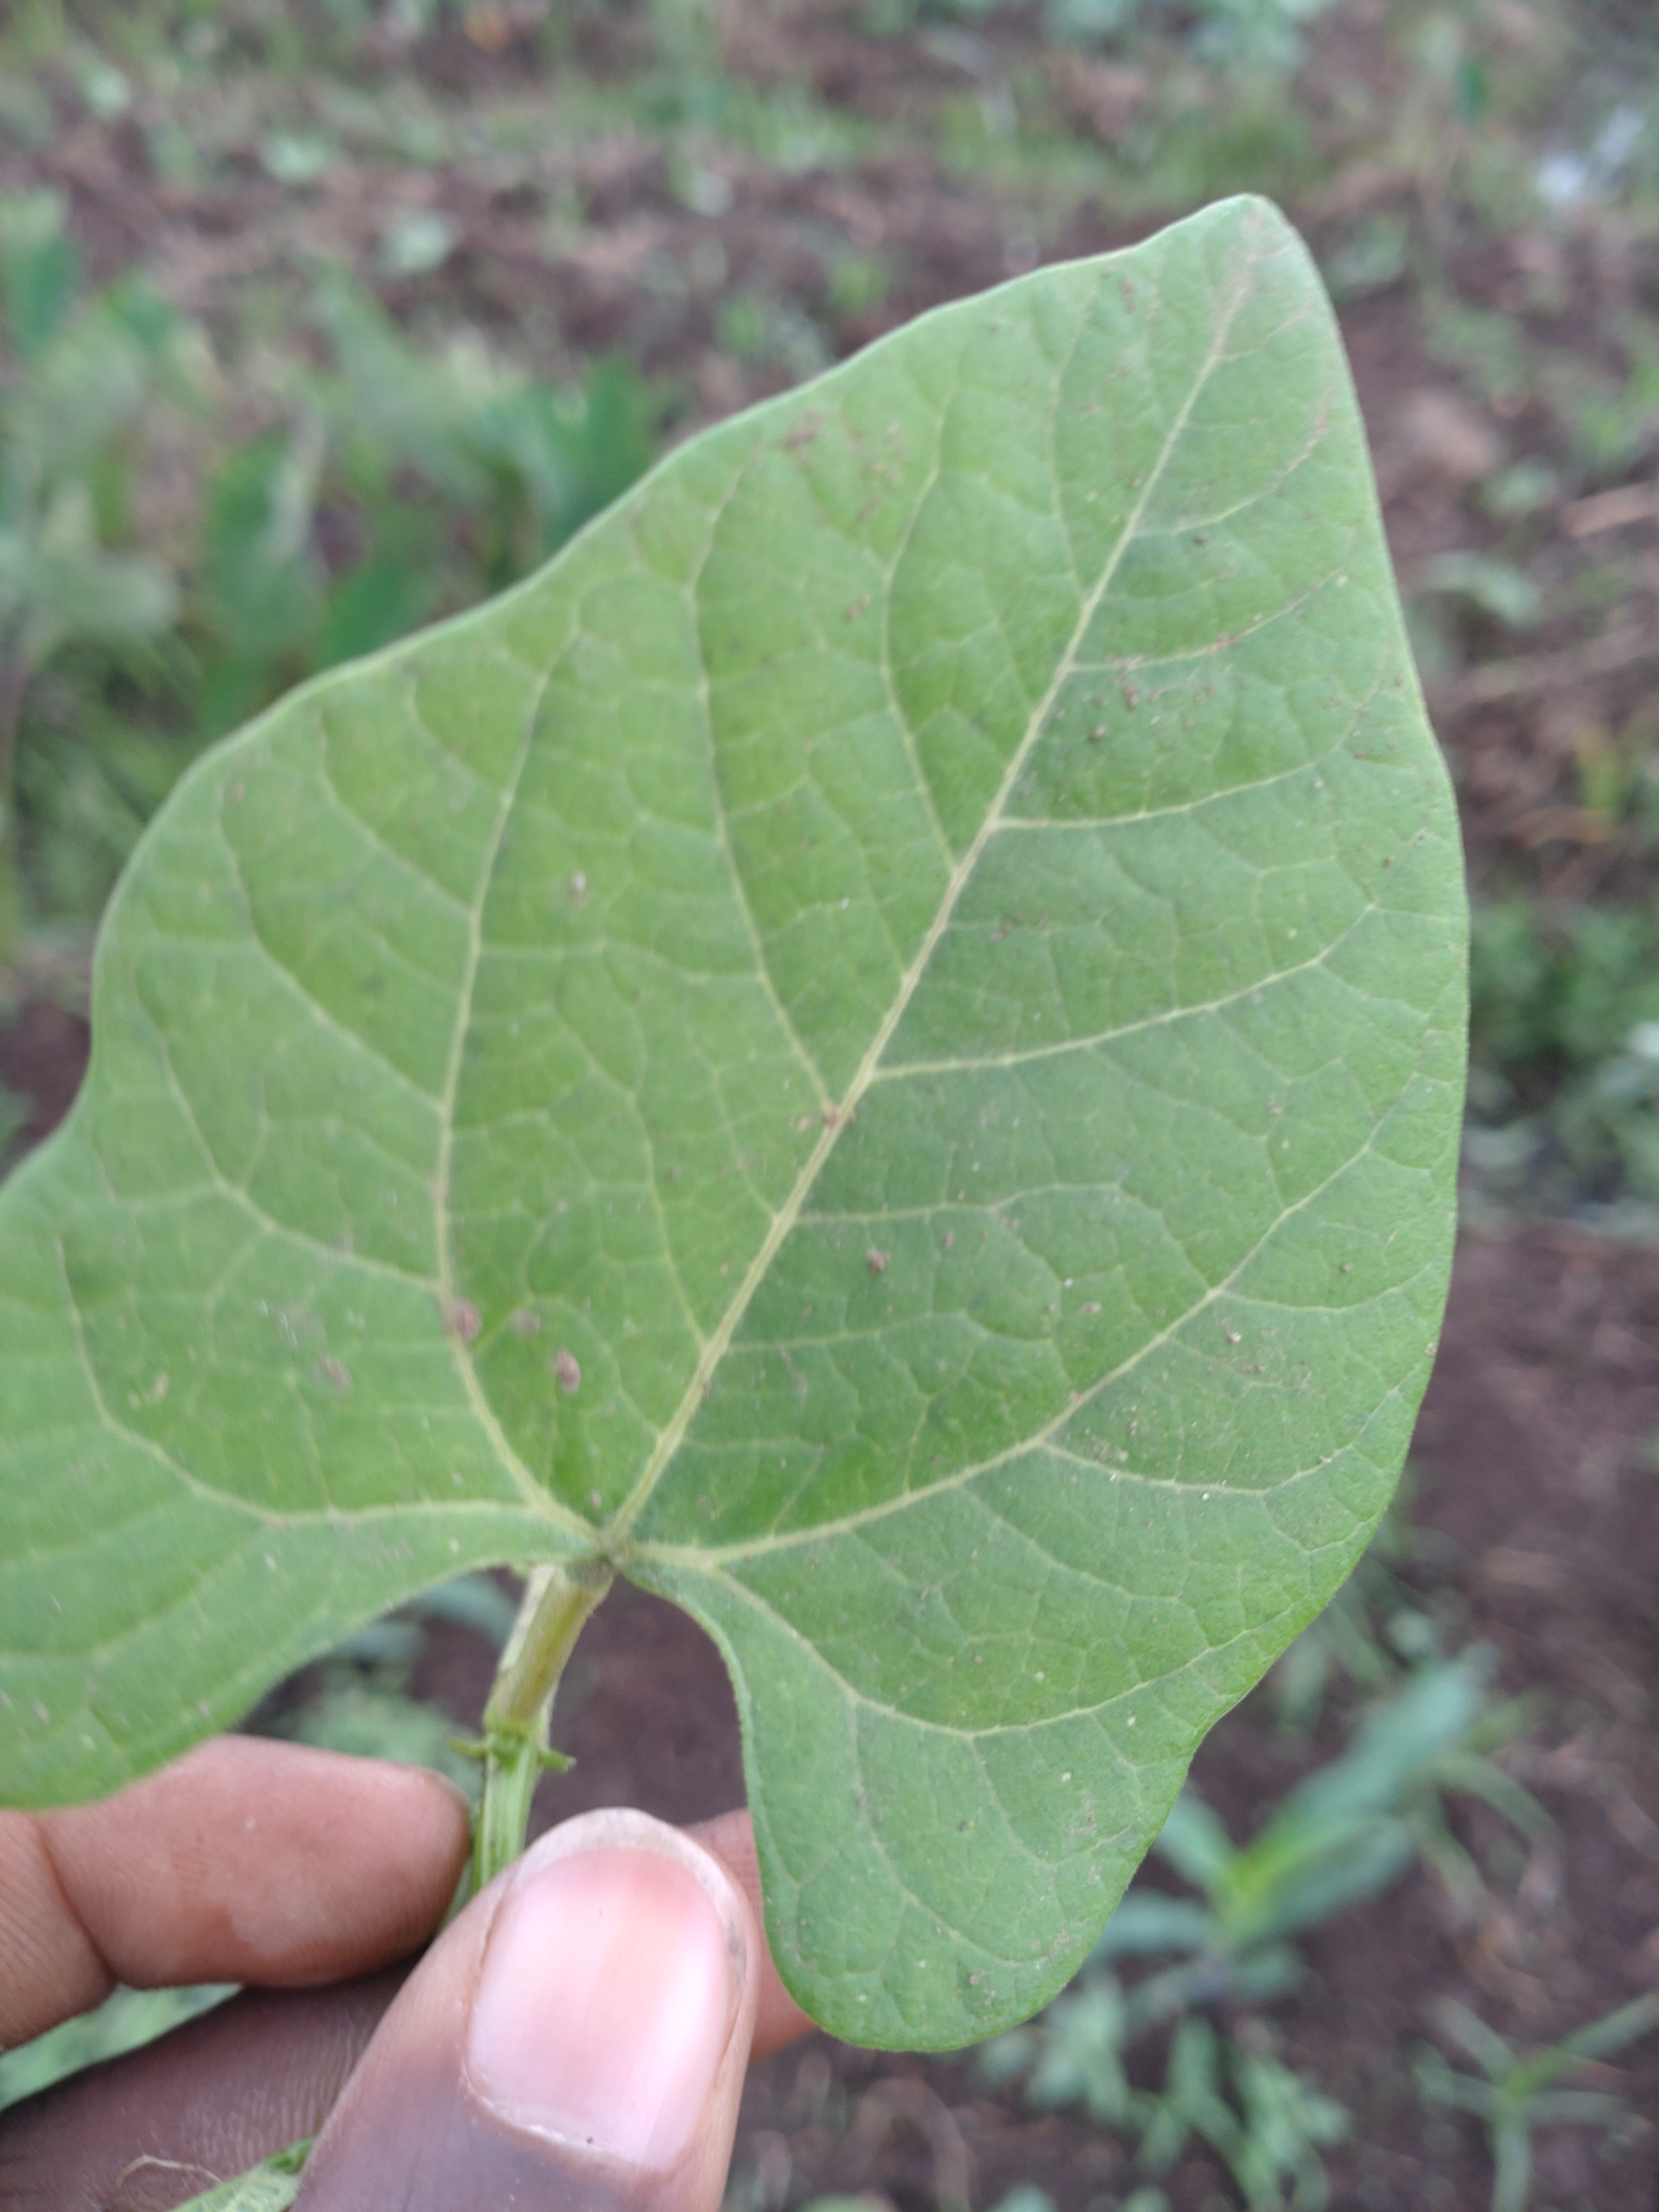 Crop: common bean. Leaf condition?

healthy
